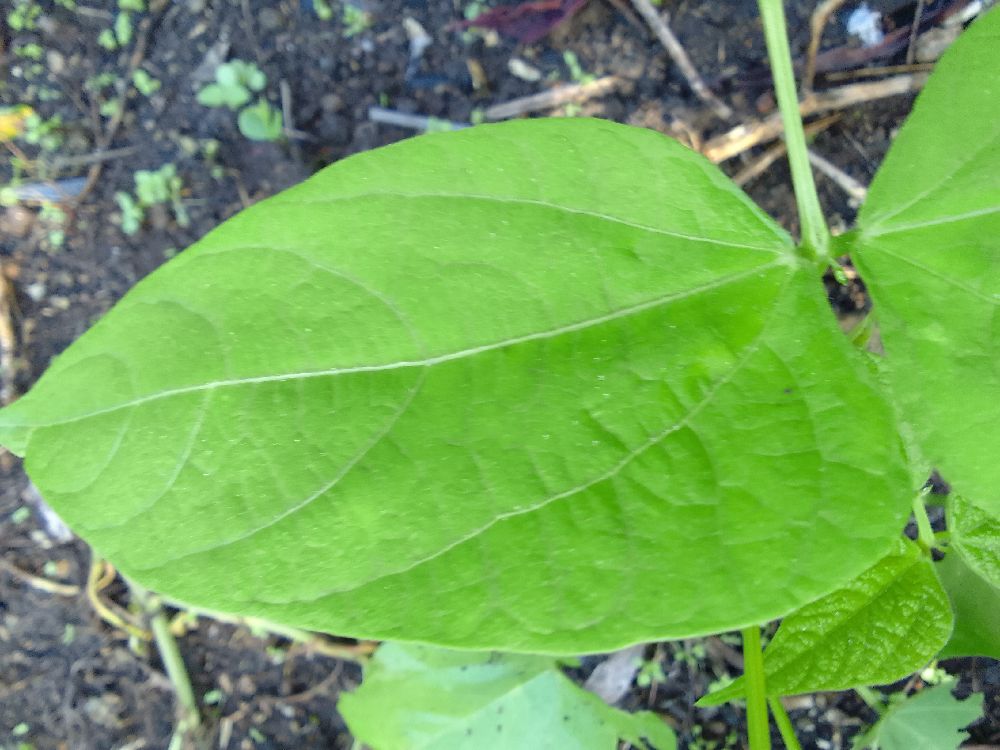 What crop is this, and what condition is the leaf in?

common bean, healthy
